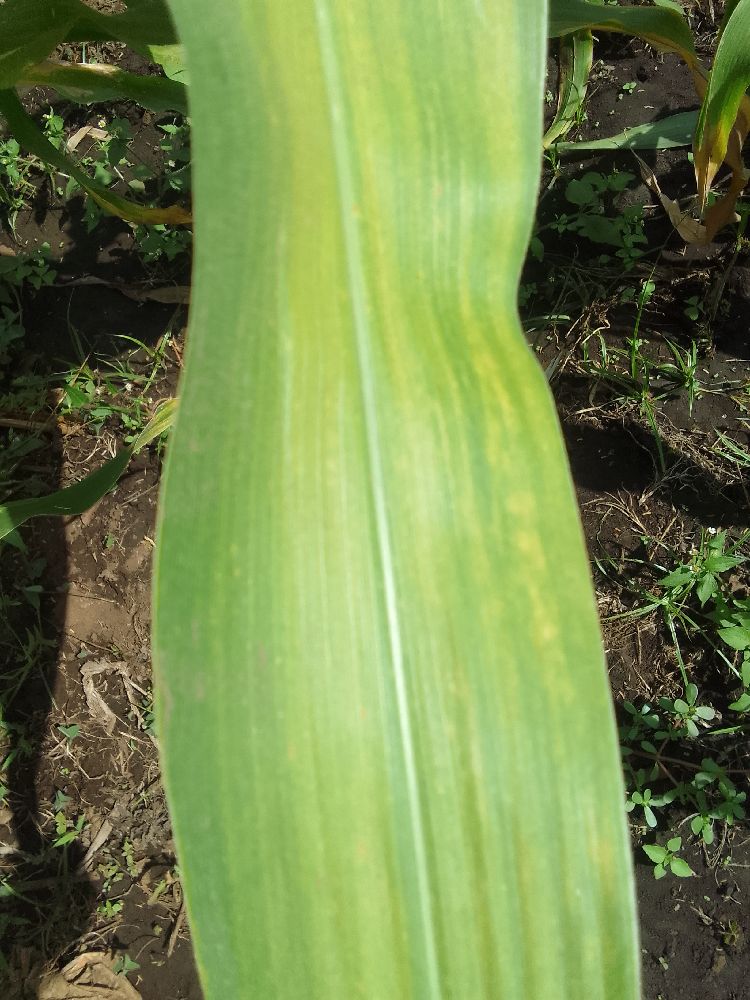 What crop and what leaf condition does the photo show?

maize, maize lethal necrosis
